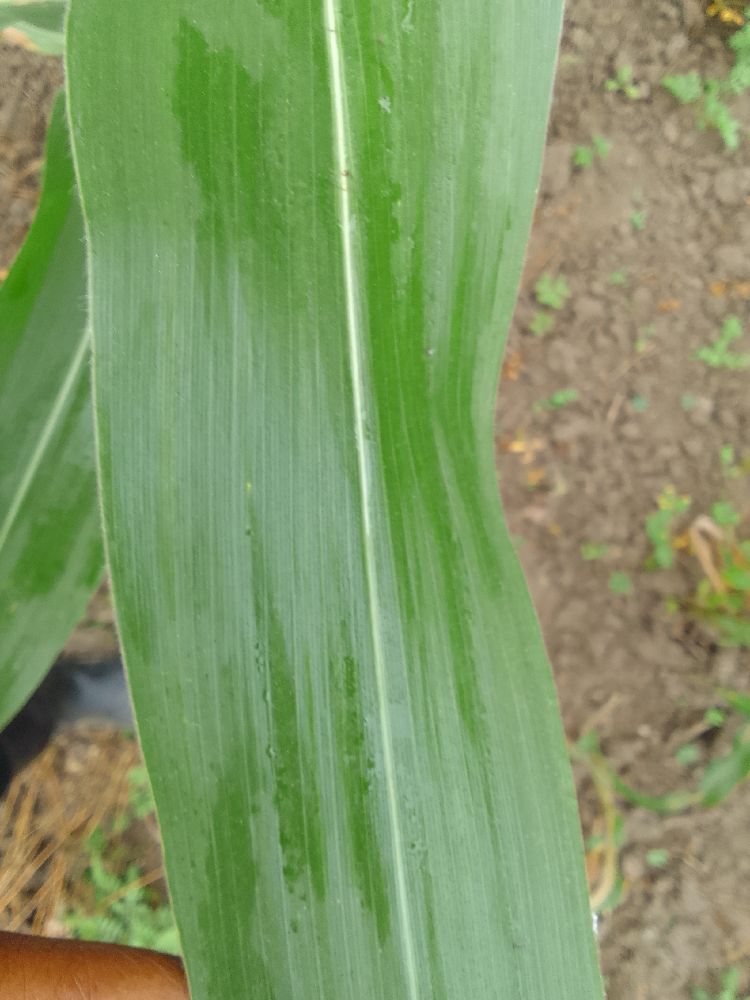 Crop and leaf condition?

maize, healthy
